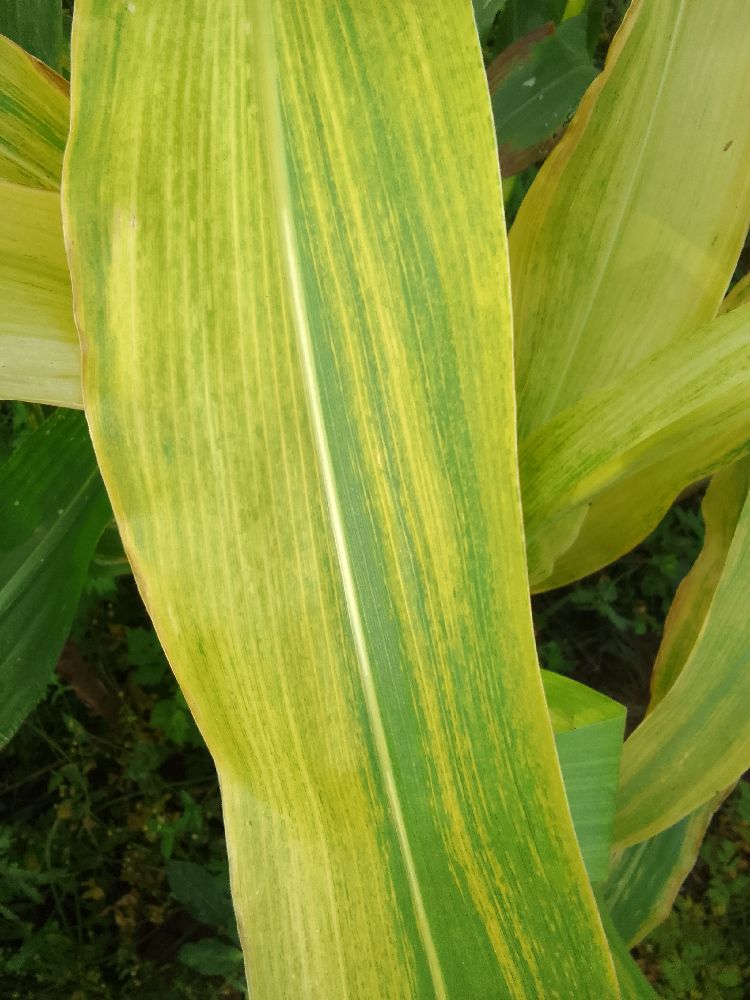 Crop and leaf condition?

maize, maize lethal necrosis
